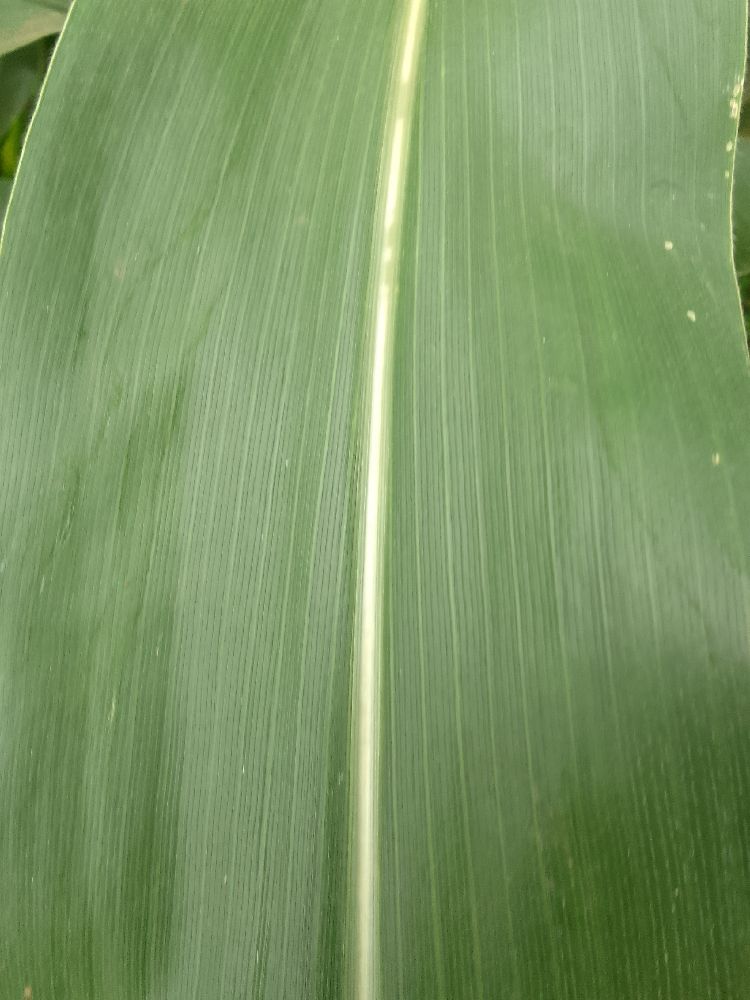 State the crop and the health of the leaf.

maize, healthy
